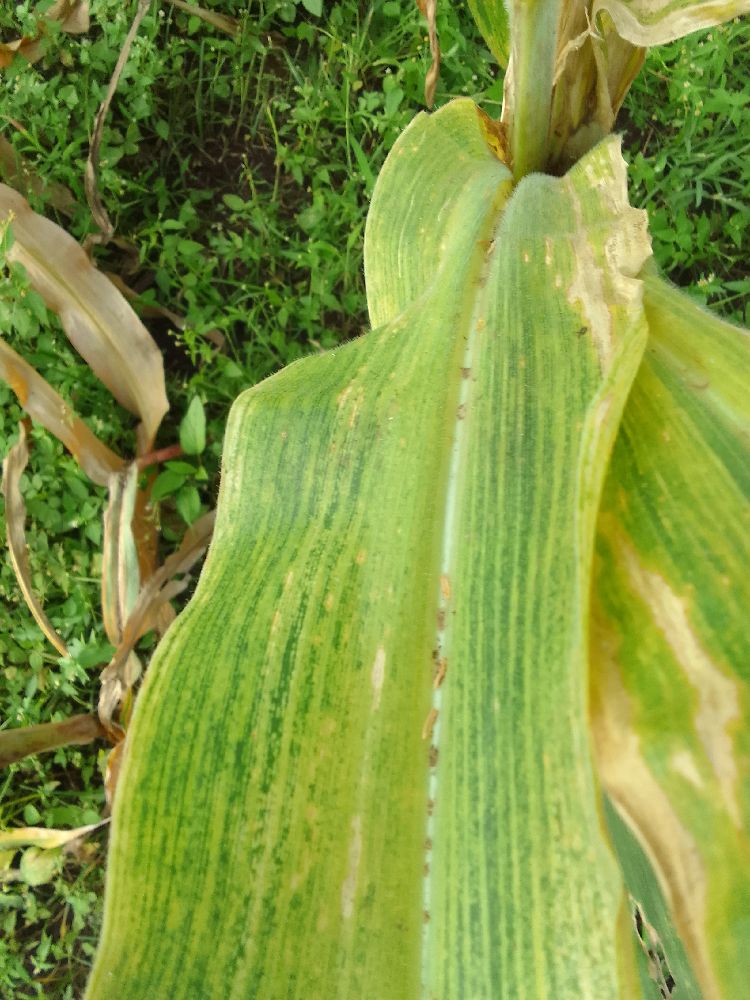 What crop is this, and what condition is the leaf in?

maize, maize lethal necrosis
